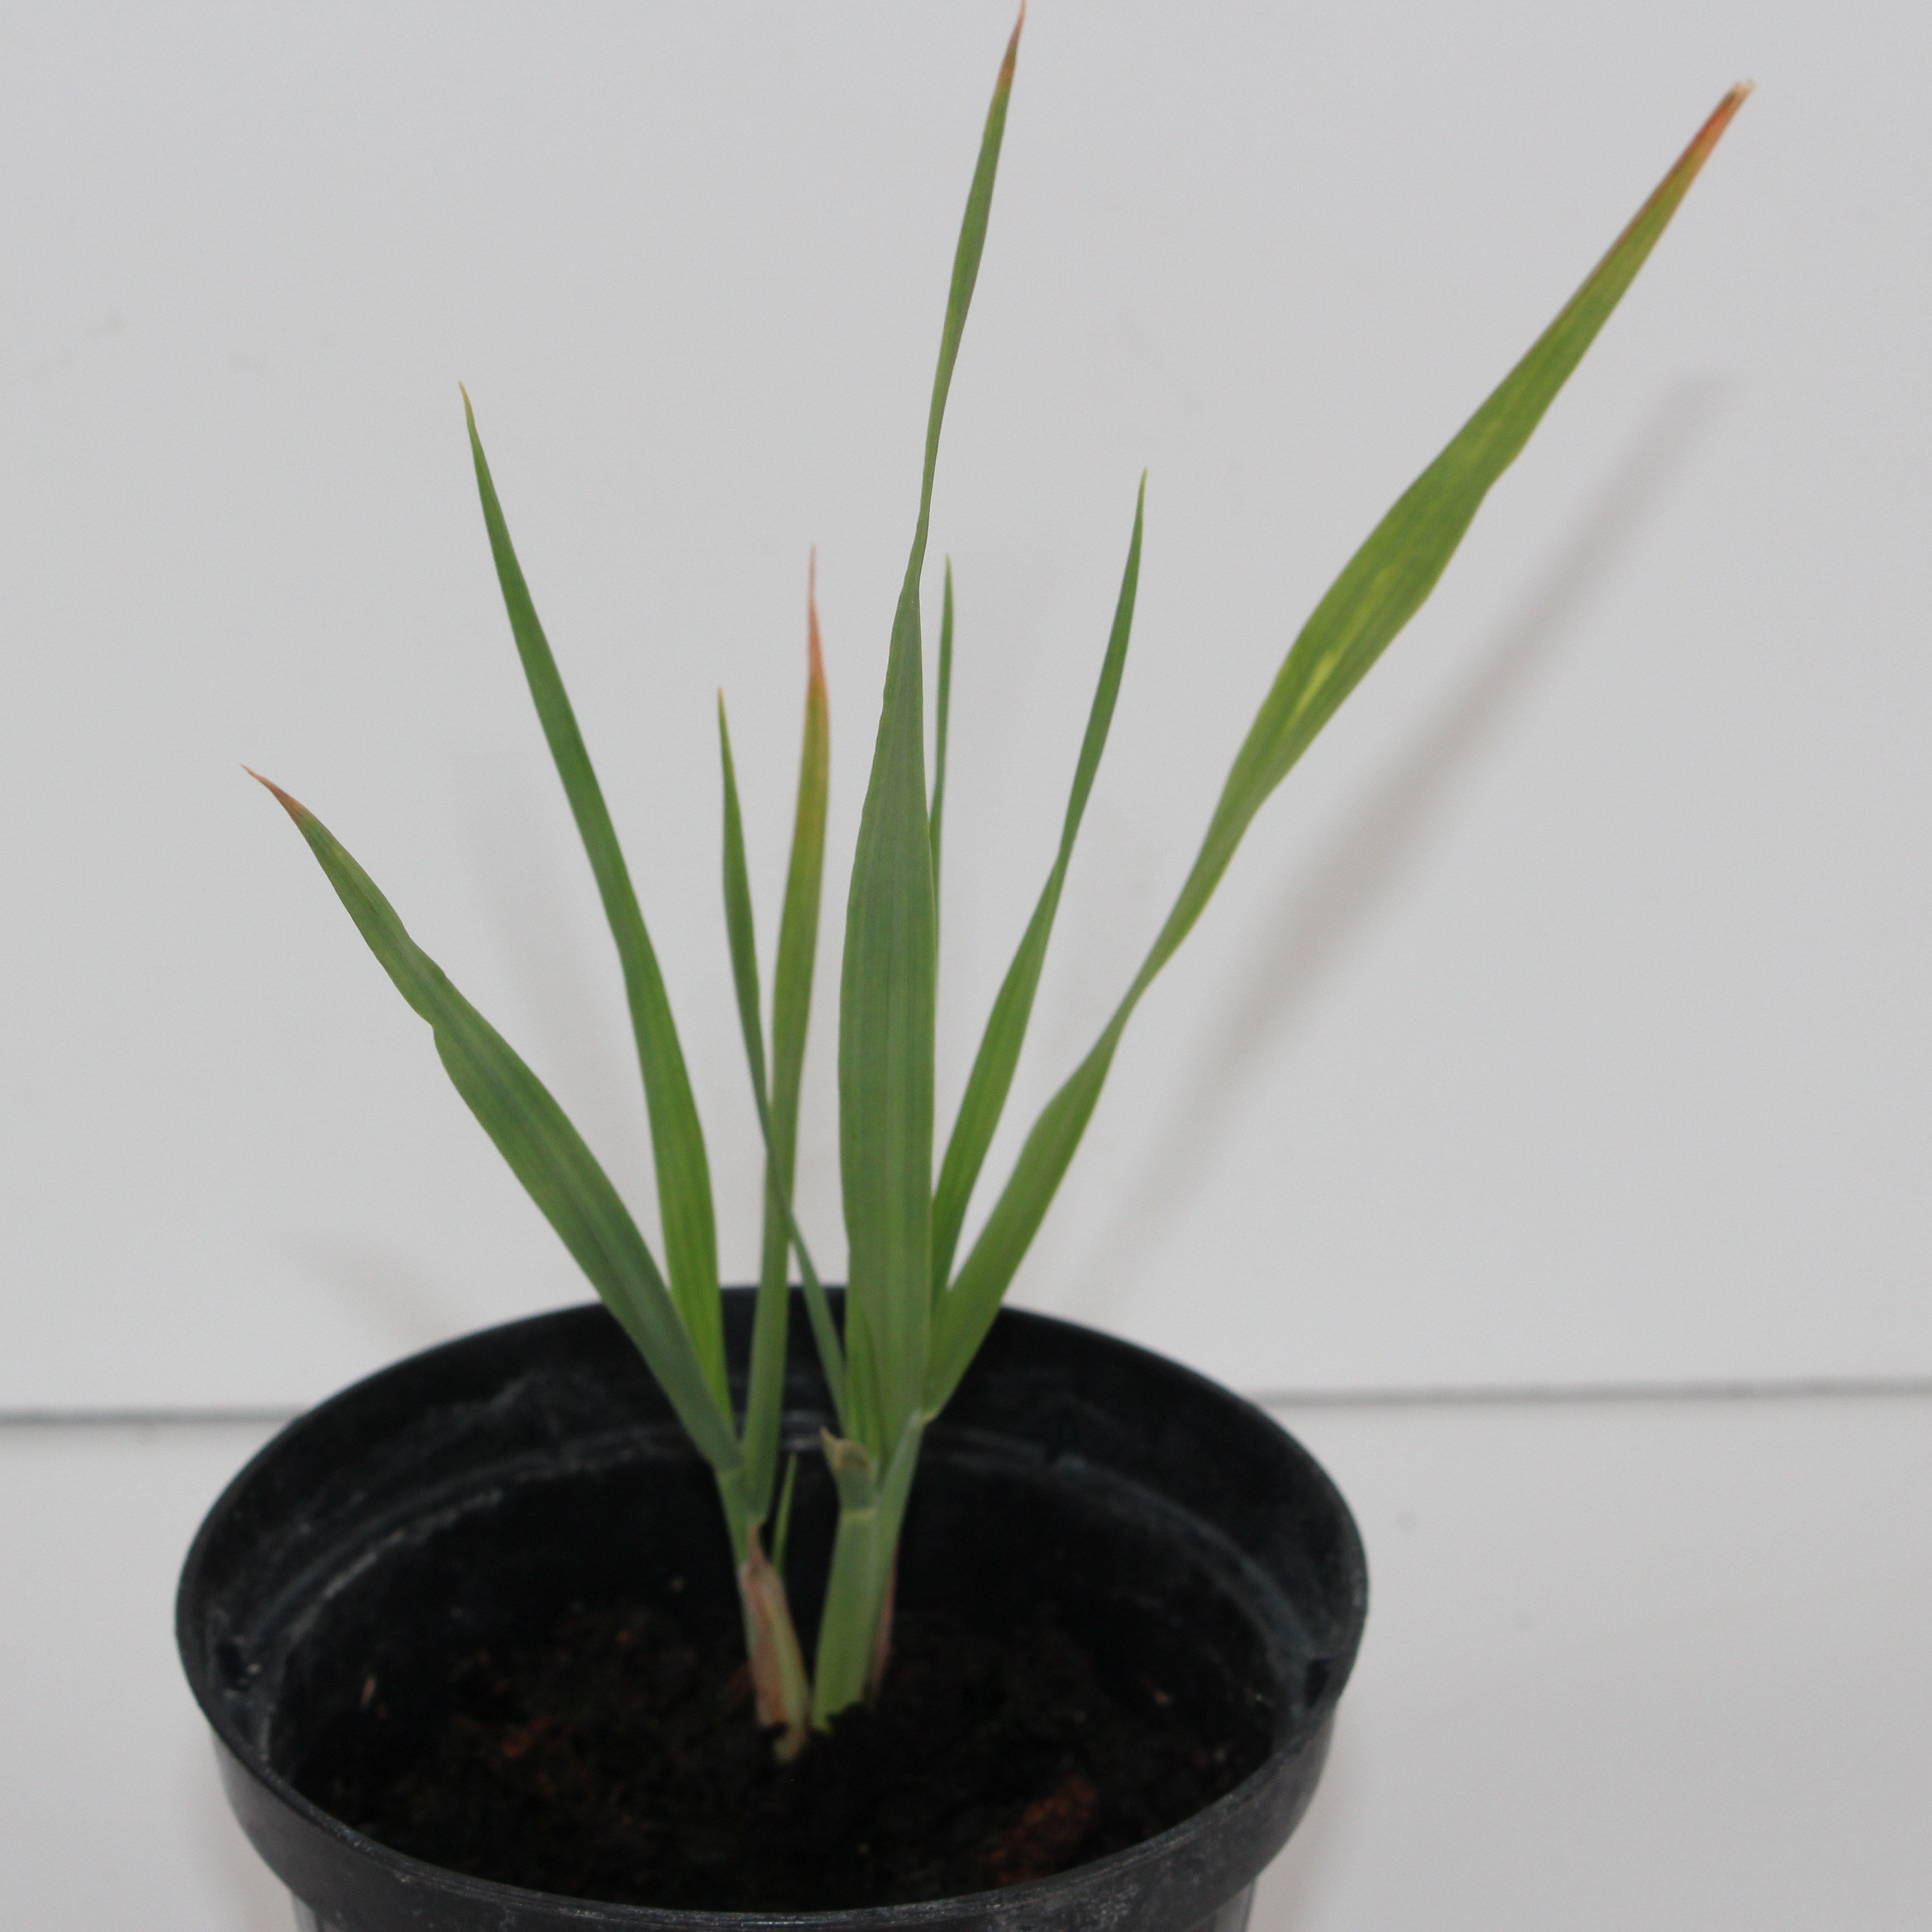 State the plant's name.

Avena sterilis
